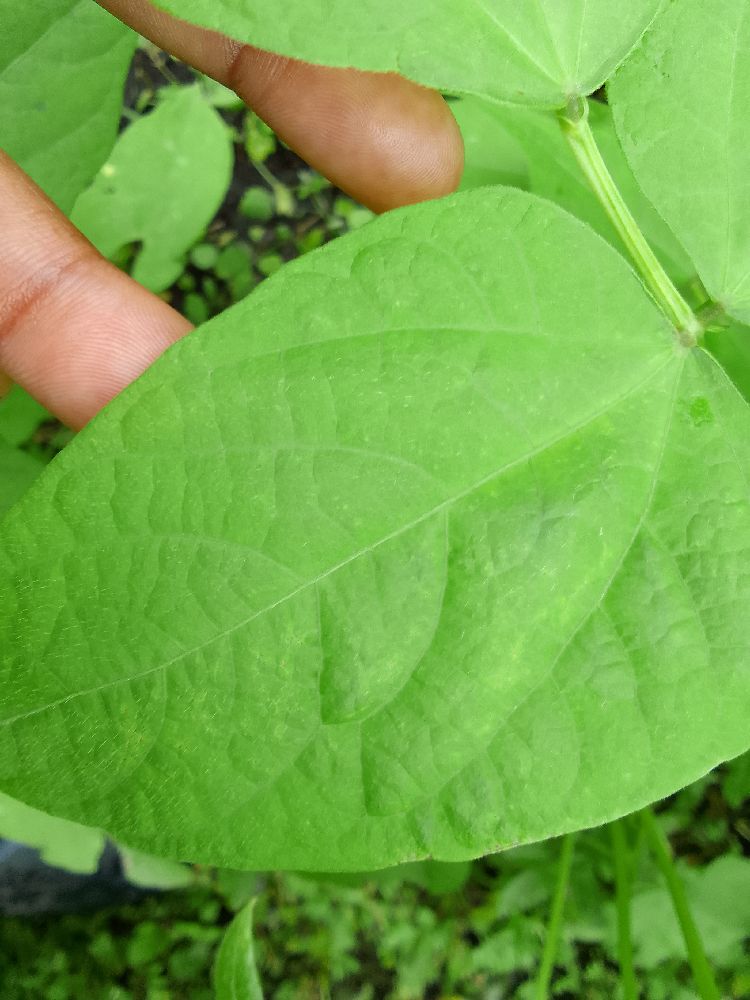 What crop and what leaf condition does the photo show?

common bean, healthy
